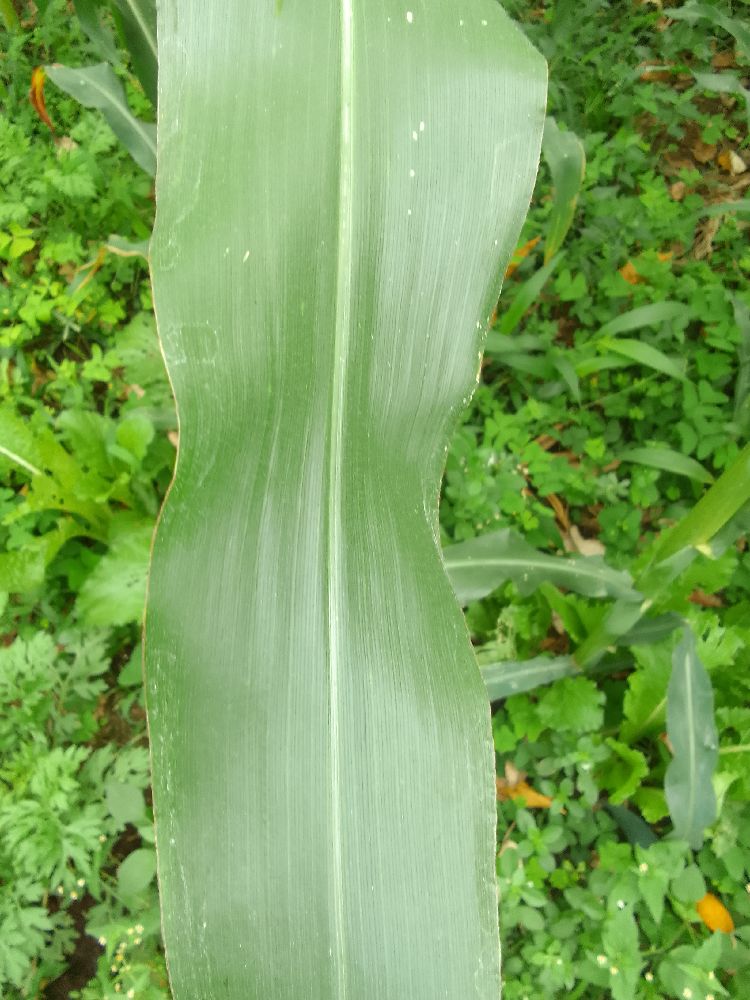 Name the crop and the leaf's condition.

maize, healthy
